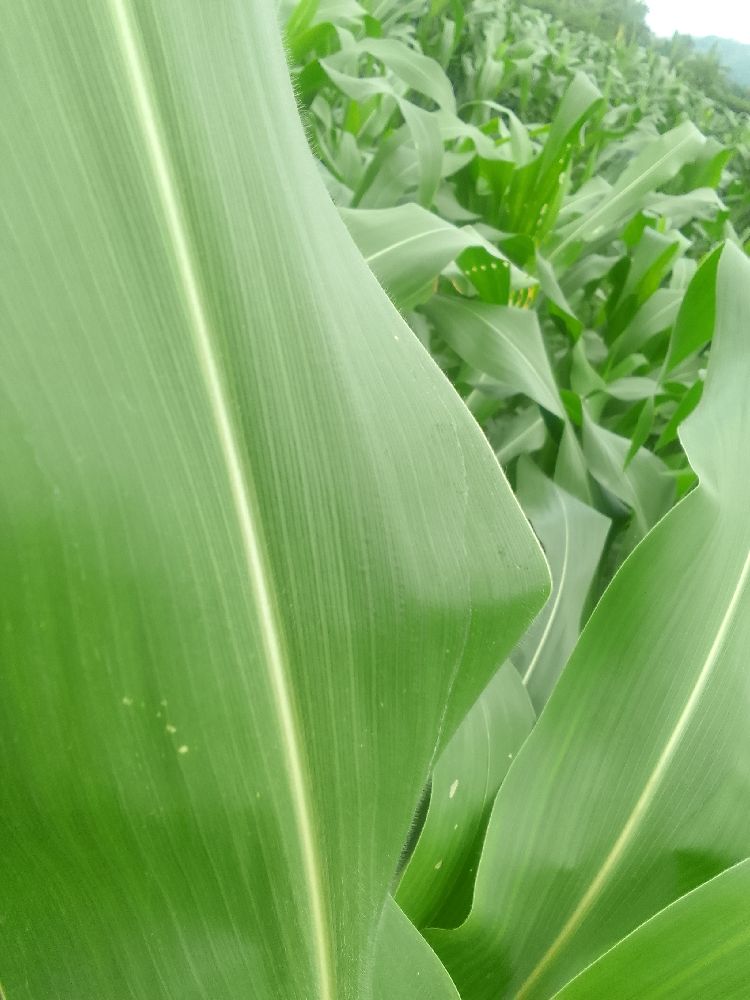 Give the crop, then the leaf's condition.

maize, healthy
